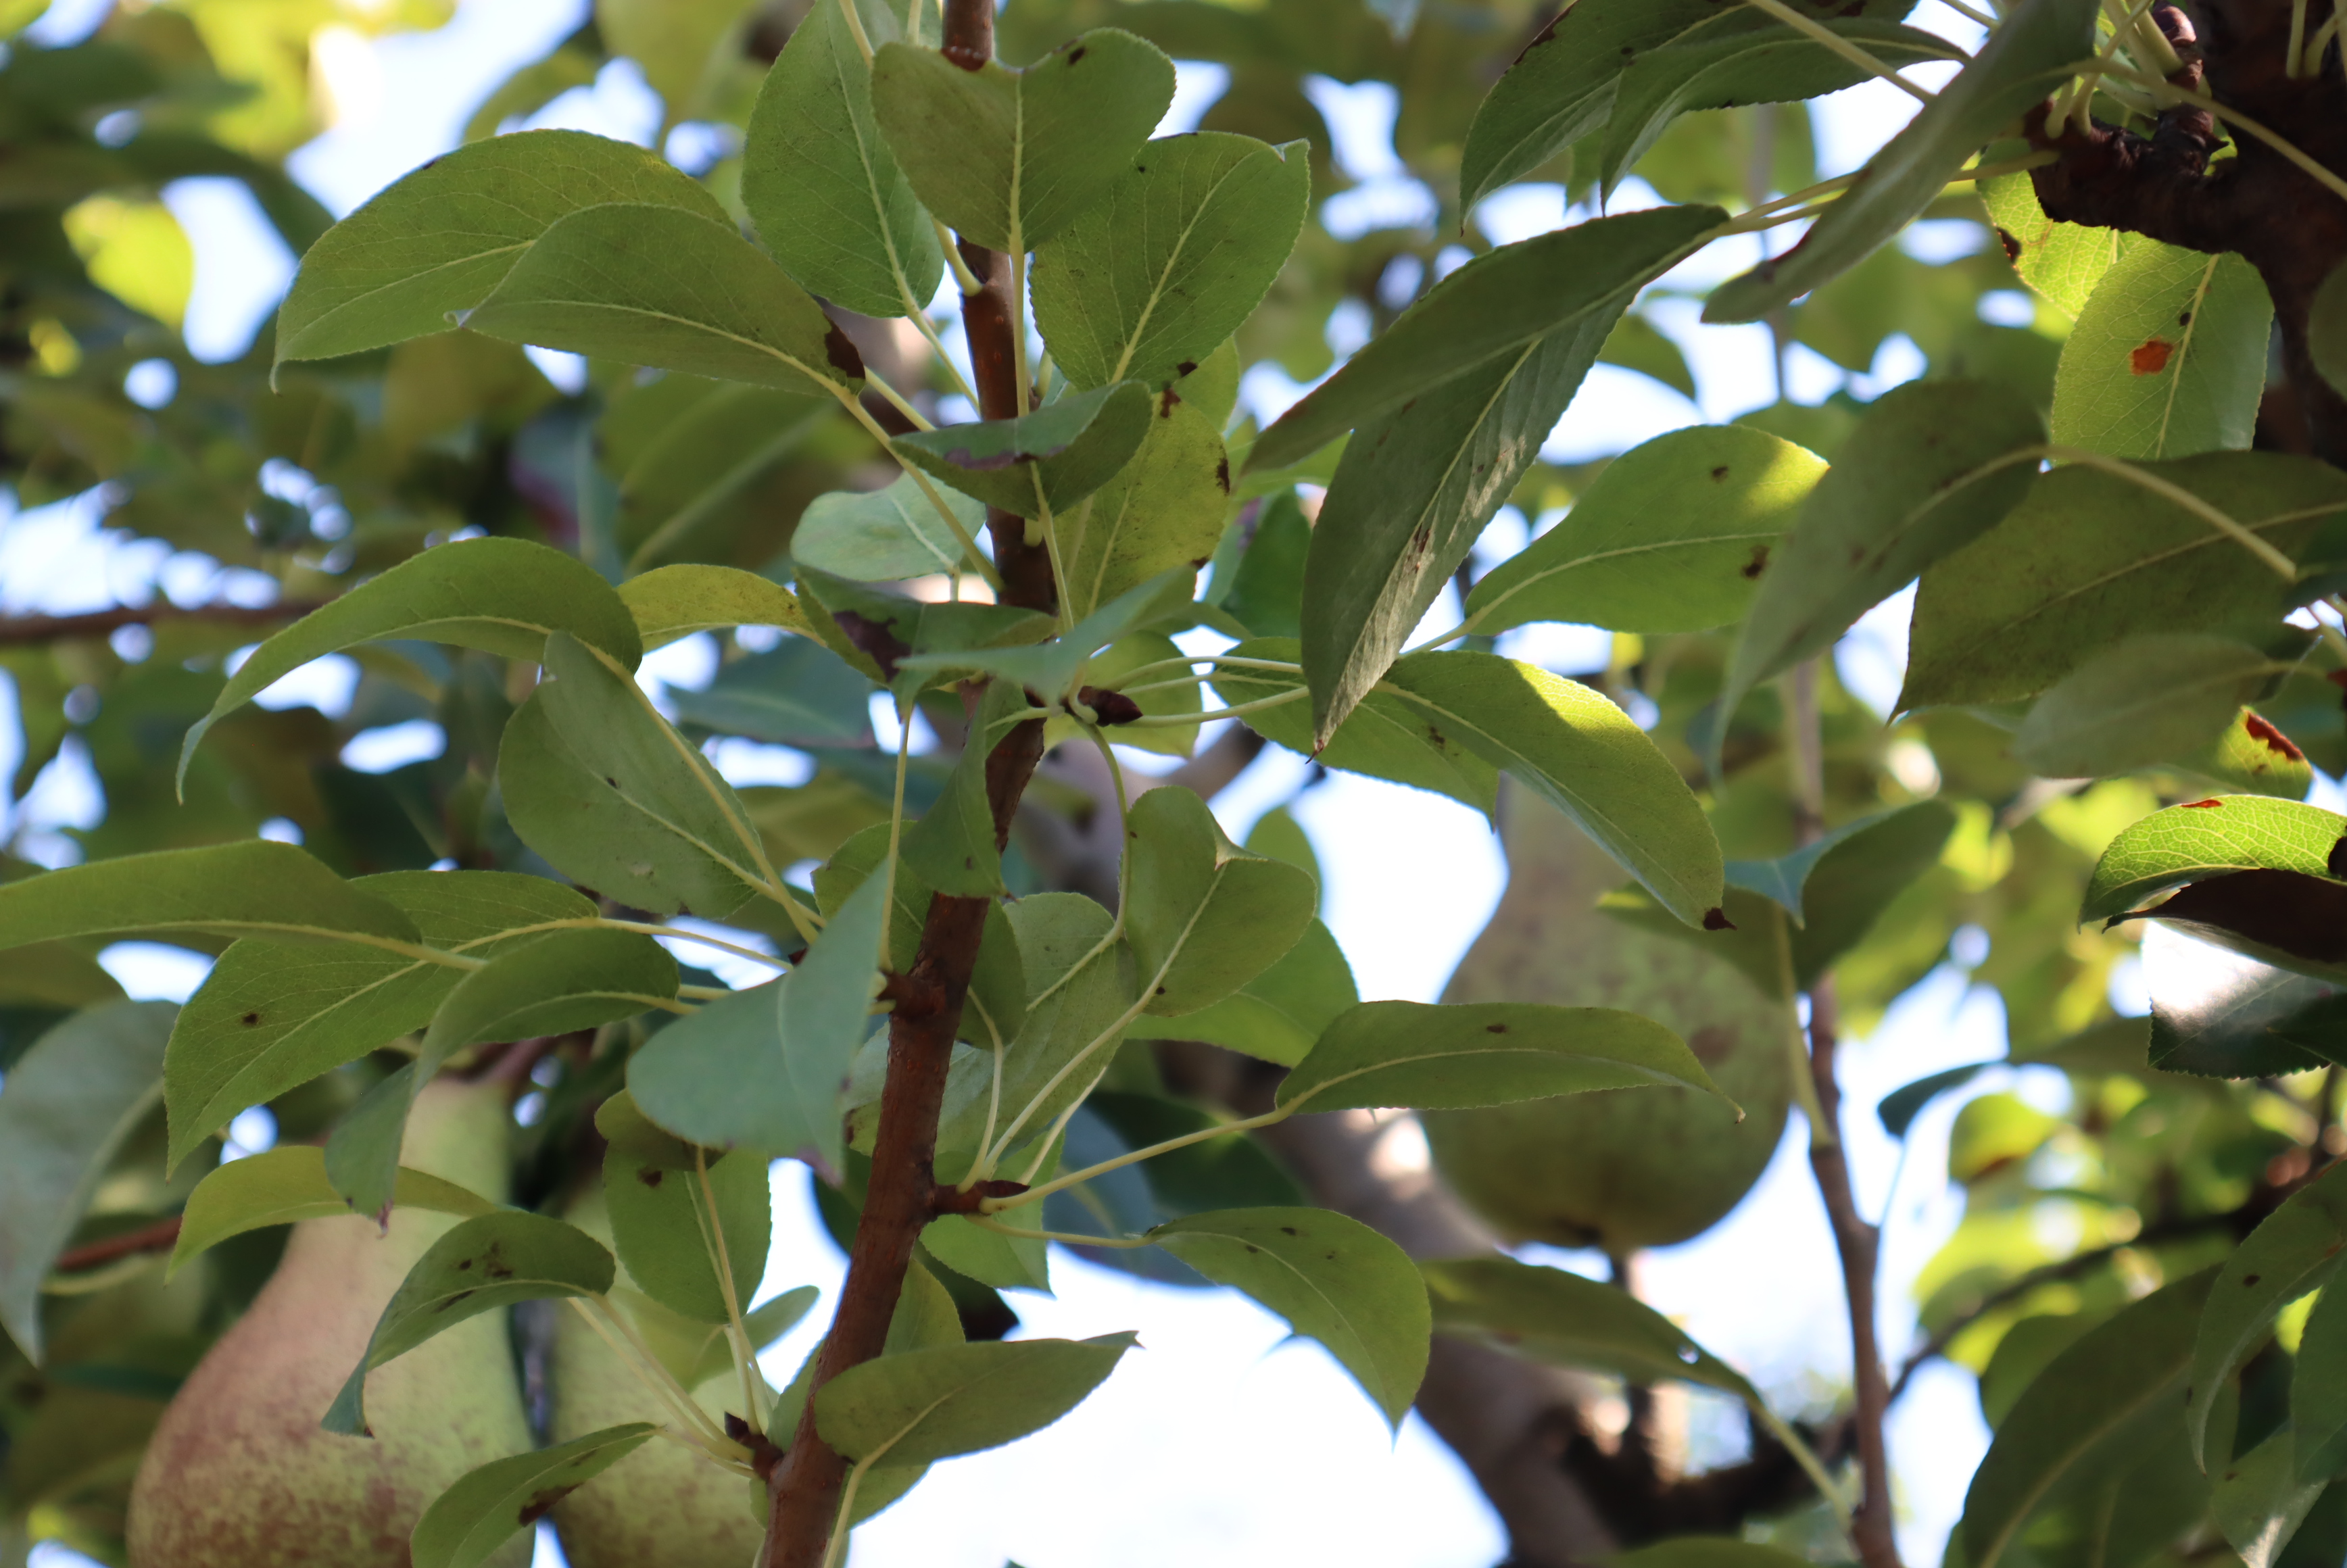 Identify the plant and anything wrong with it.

pear, chemical damage
